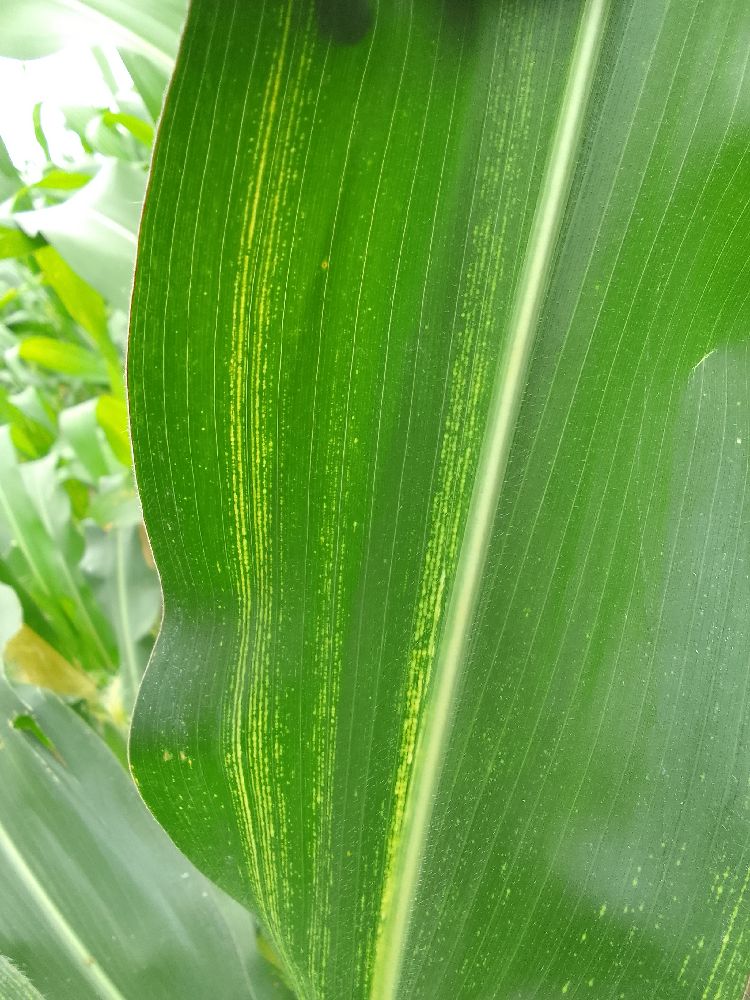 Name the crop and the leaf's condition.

maize, maize streak virus
